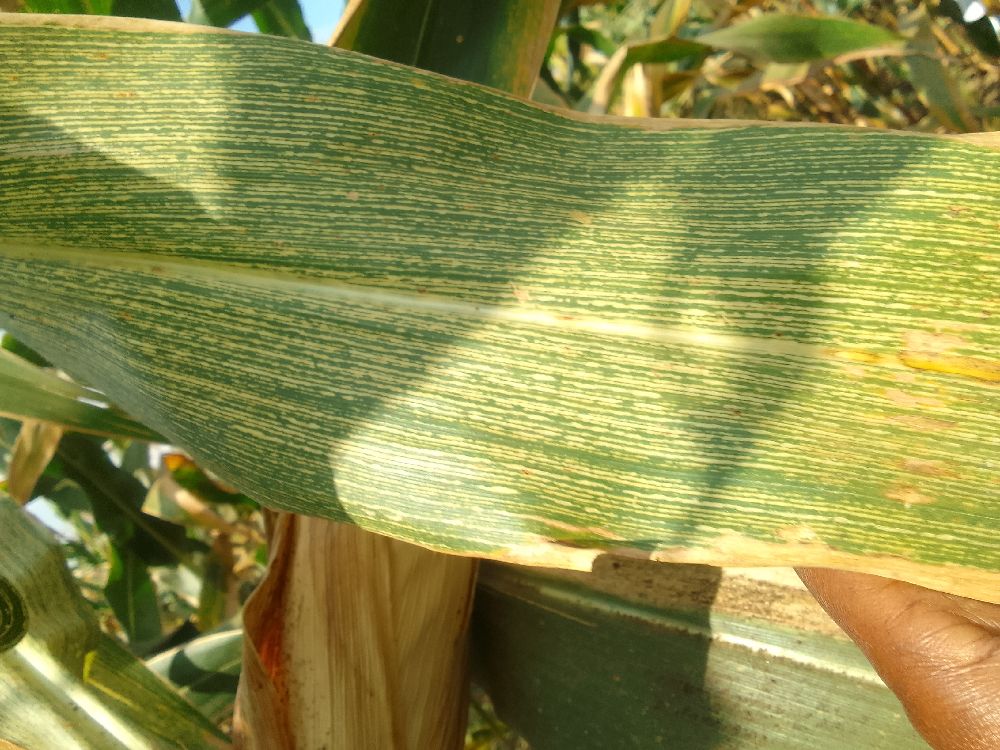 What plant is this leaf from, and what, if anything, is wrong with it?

maize, maize streak virus
